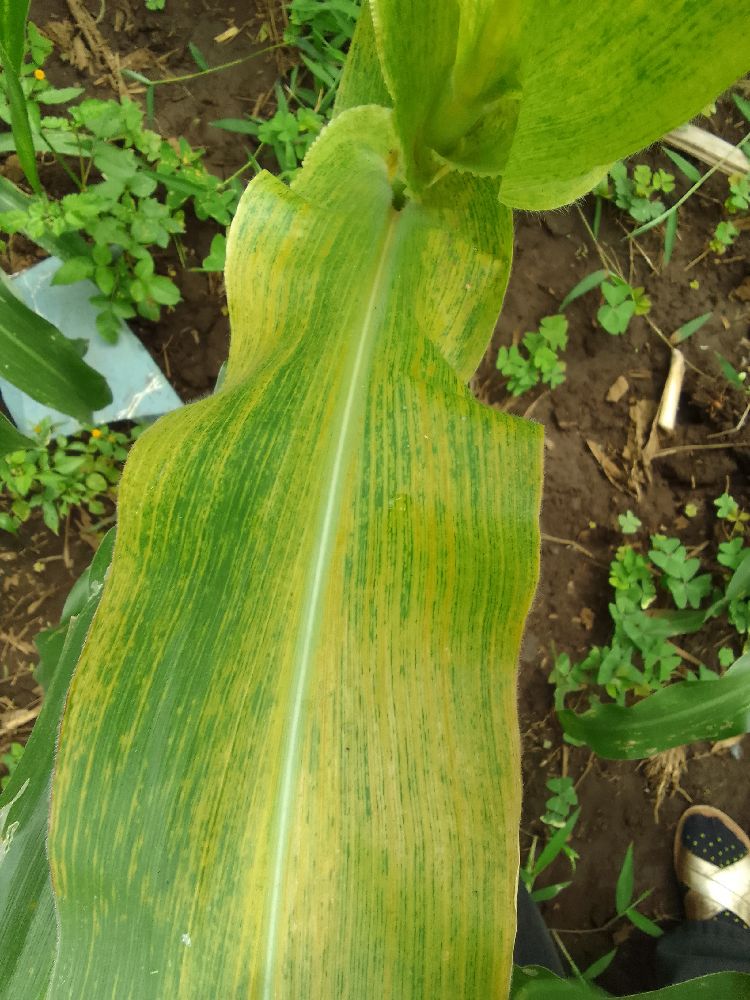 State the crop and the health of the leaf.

maize, maize lethal necrosis
